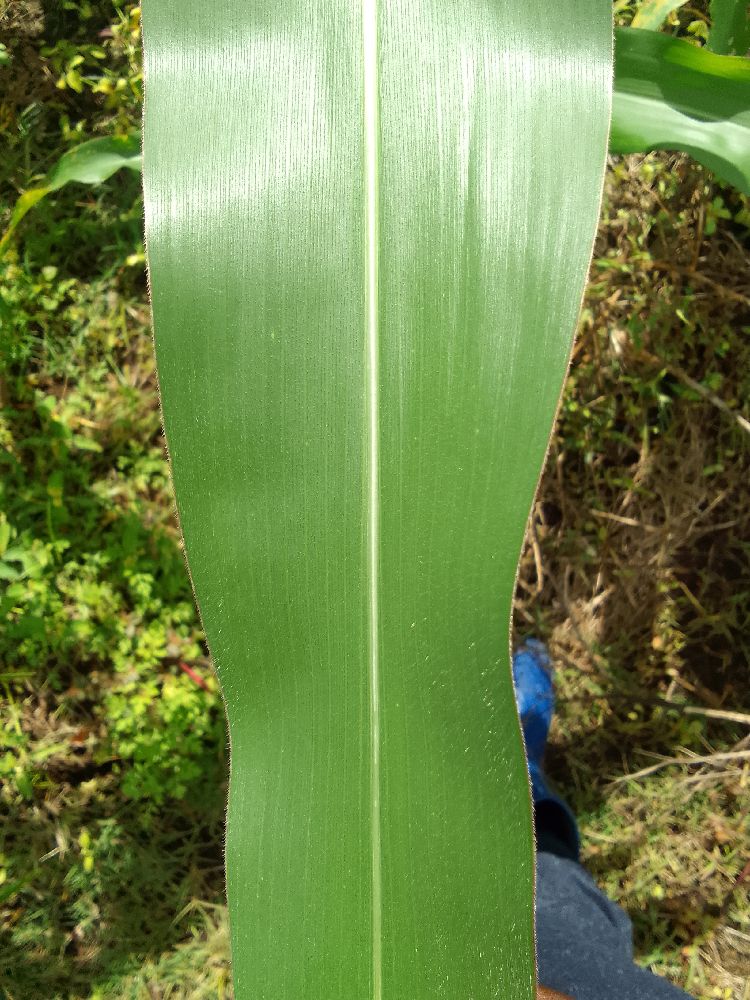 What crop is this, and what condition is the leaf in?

maize, healthy
